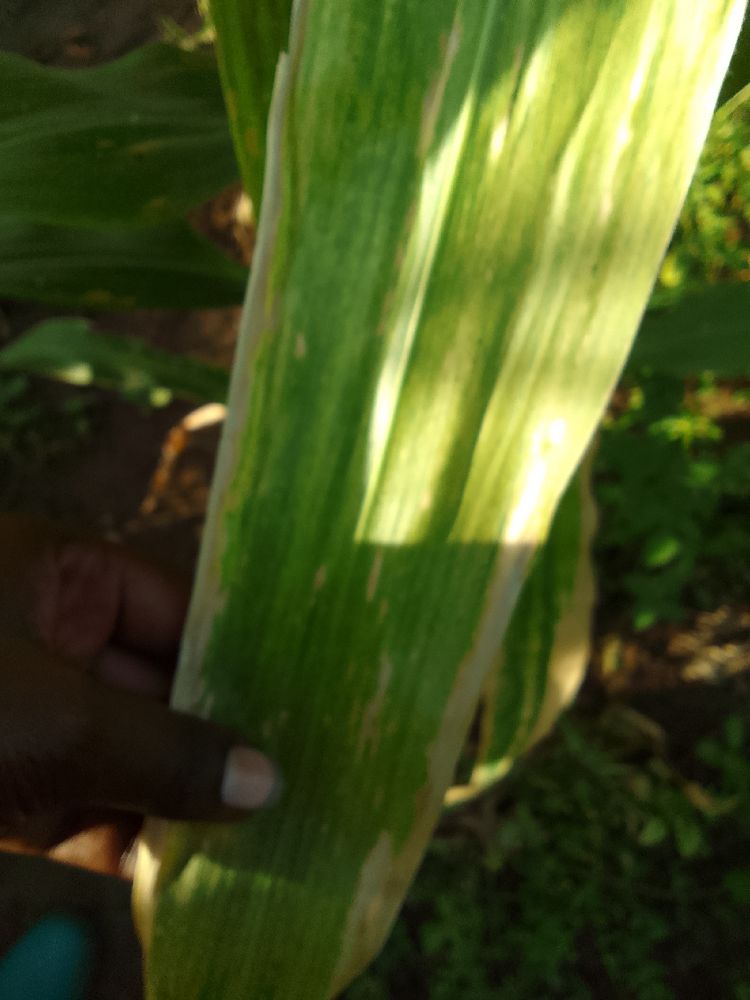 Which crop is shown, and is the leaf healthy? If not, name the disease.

maize, maize lethal necrosis
